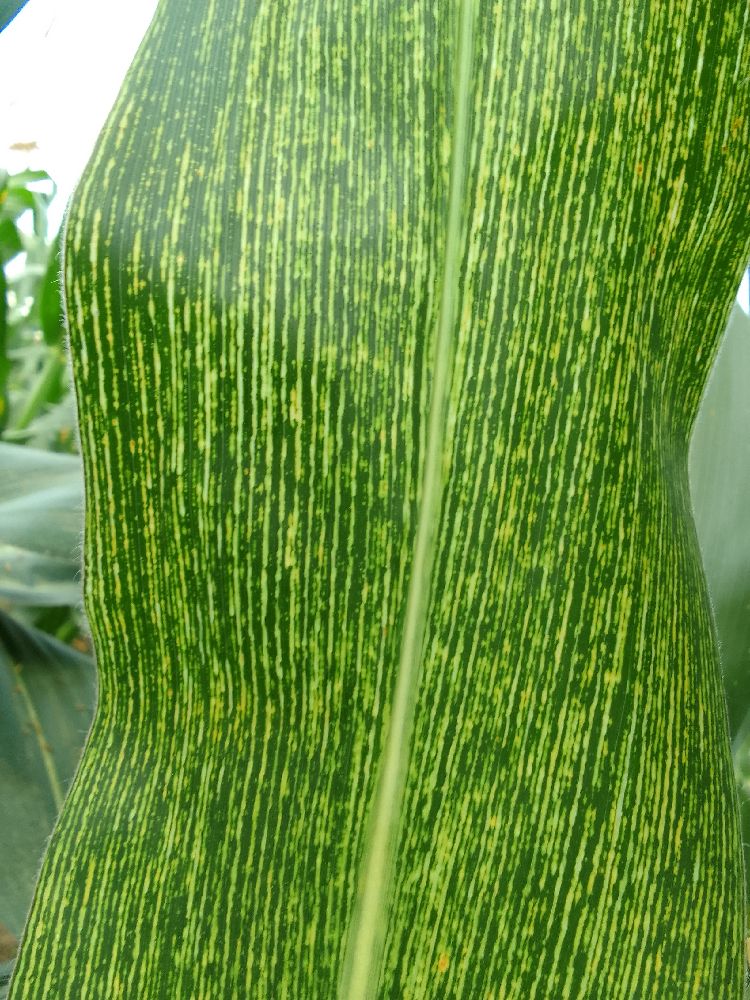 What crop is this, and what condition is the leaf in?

maize, maize streak virus
